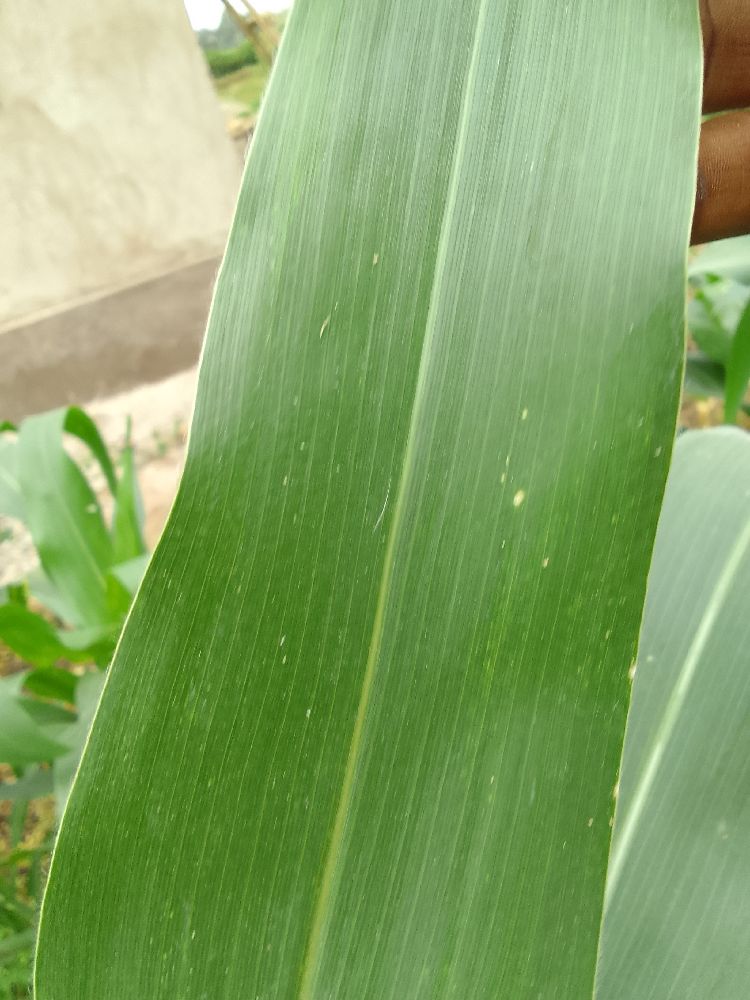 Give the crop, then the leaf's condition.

maize, healthy
